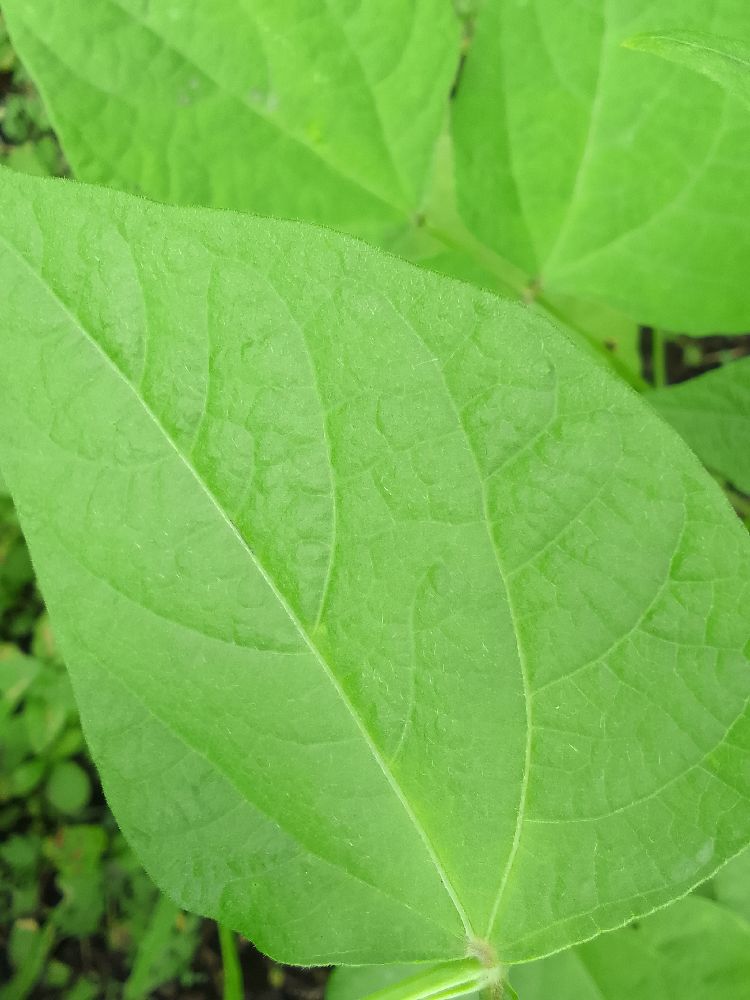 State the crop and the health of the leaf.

common bean, healthy
